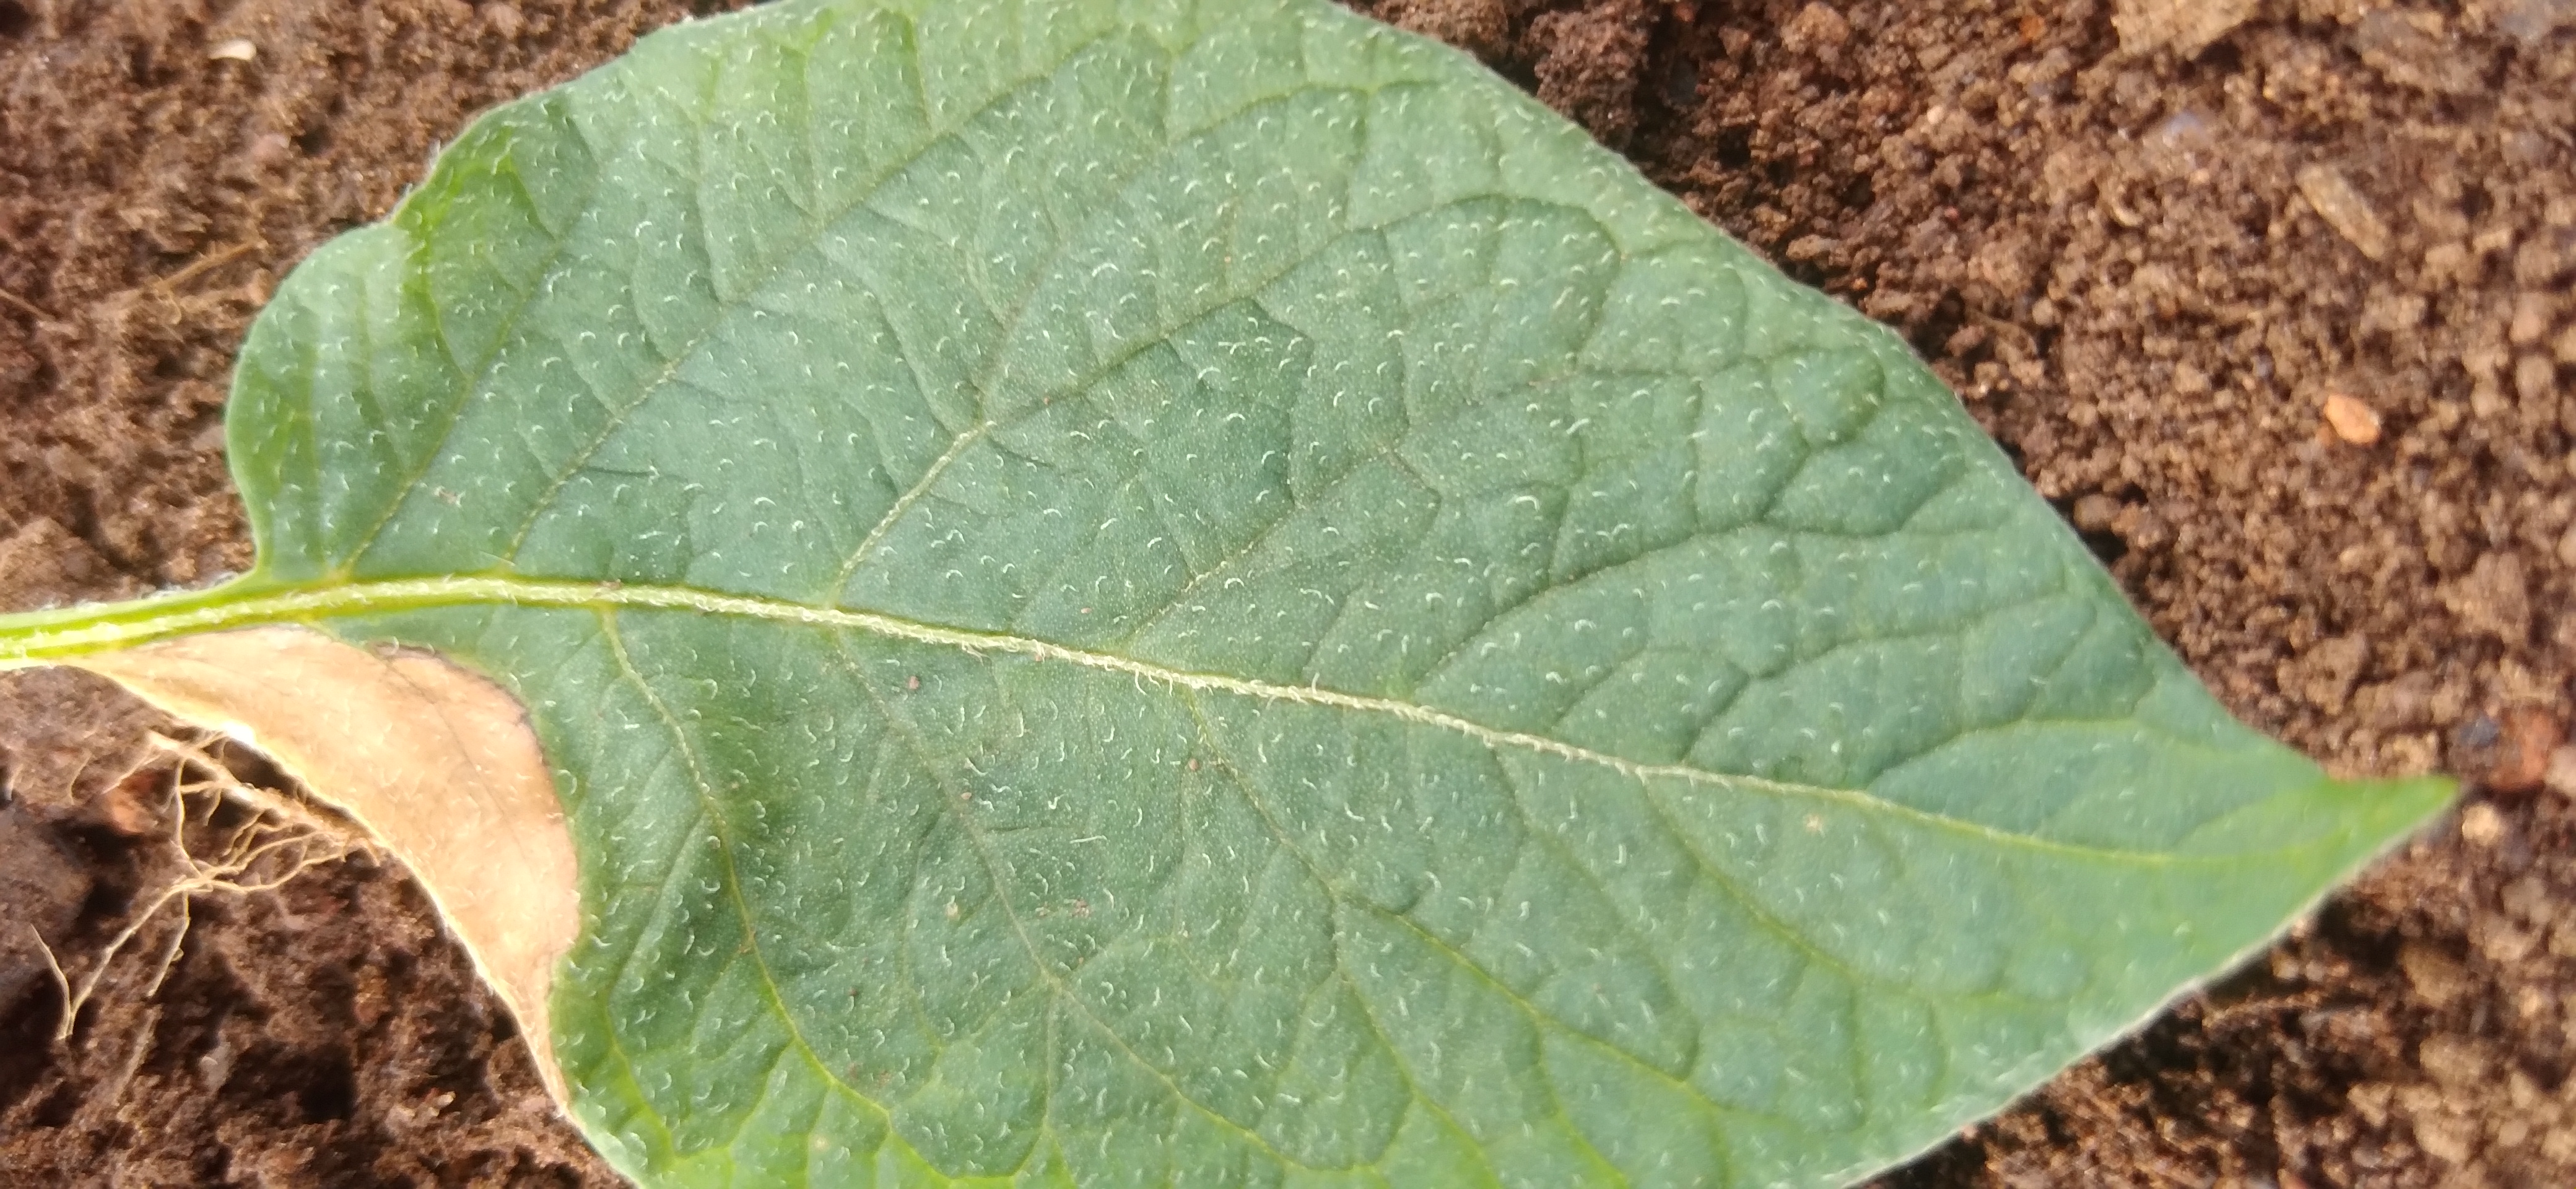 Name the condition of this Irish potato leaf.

early blight
